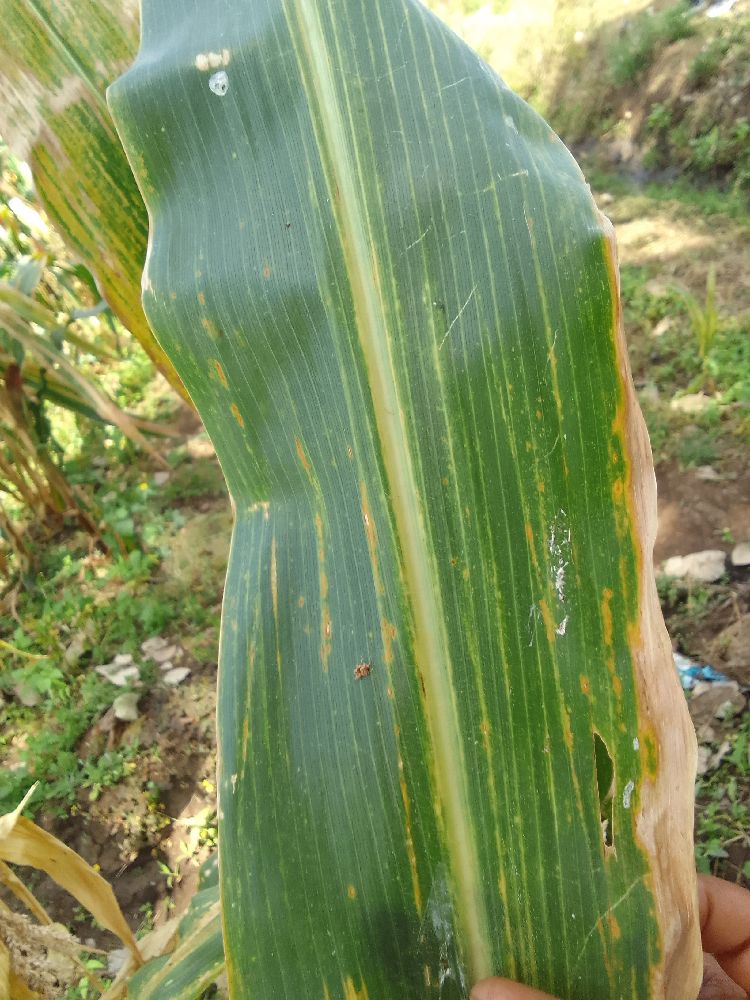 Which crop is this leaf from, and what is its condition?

maize, maize lethal necrosis
